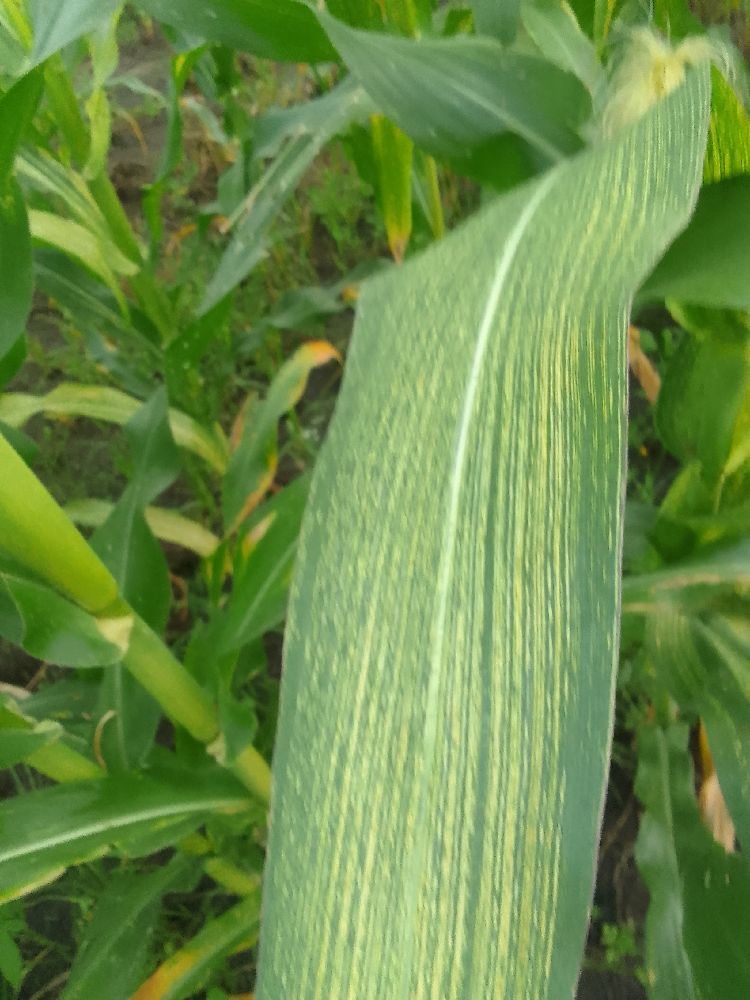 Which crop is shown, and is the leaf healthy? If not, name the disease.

maize, maize streak virus
